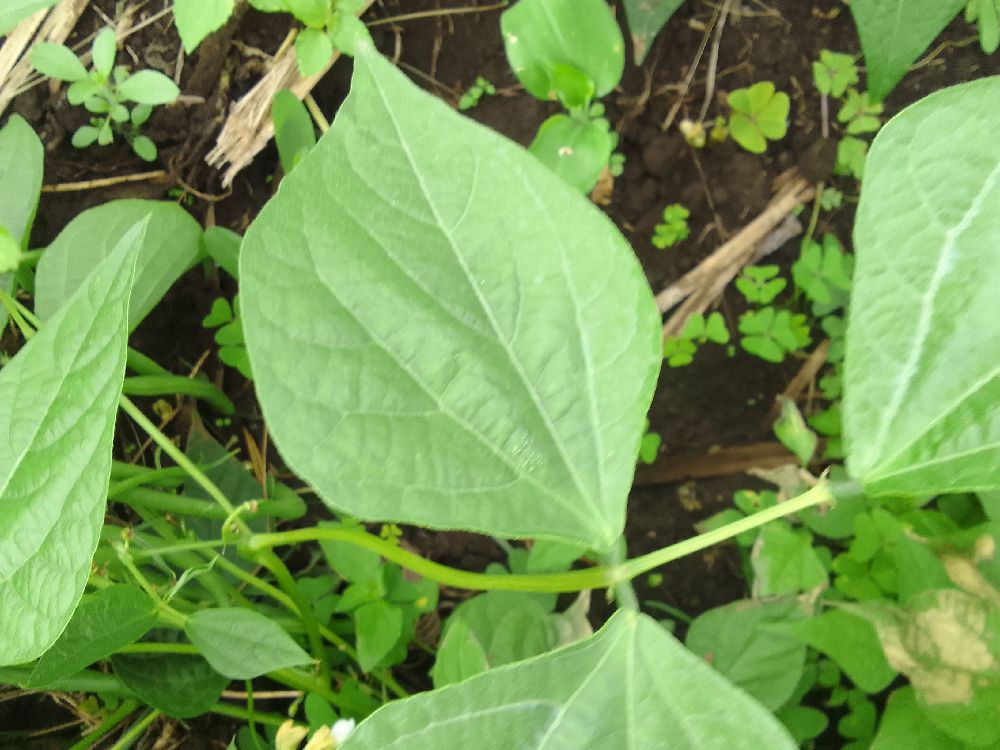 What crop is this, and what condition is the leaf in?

common bean, healthy
